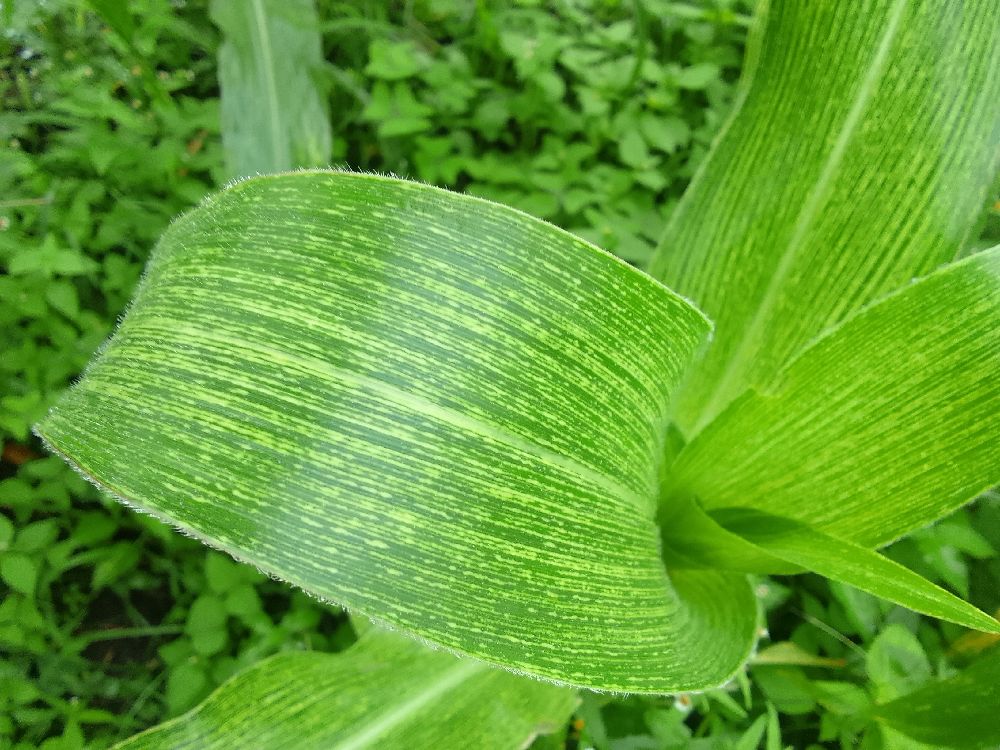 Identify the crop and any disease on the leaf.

maize, maize streak virus
